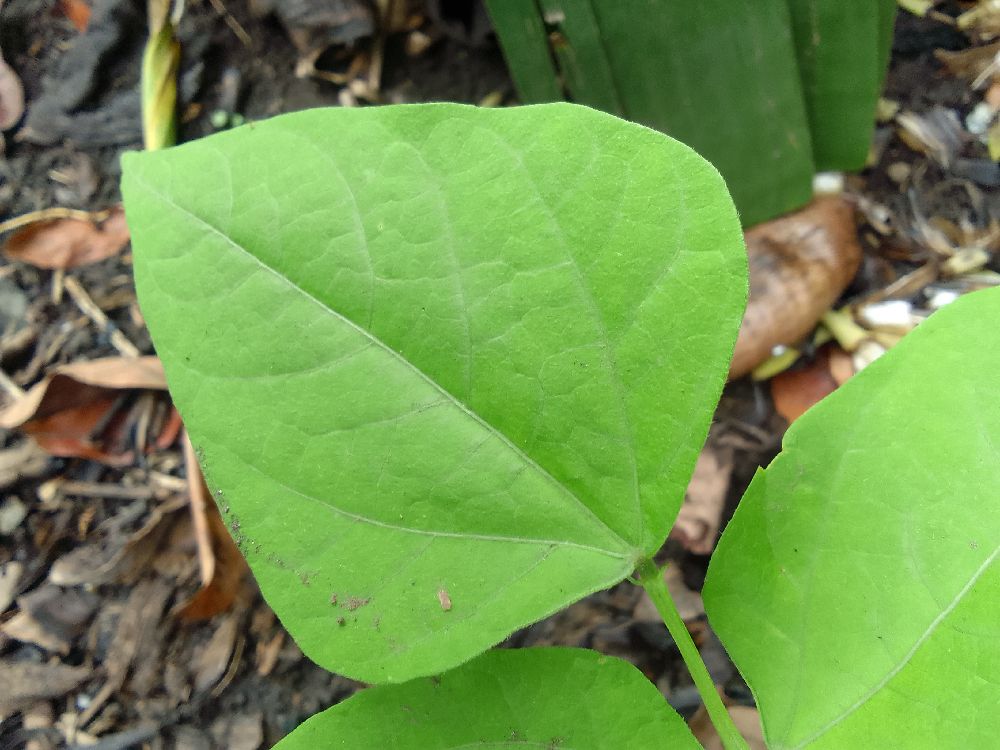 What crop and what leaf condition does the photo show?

common bean, healthy
